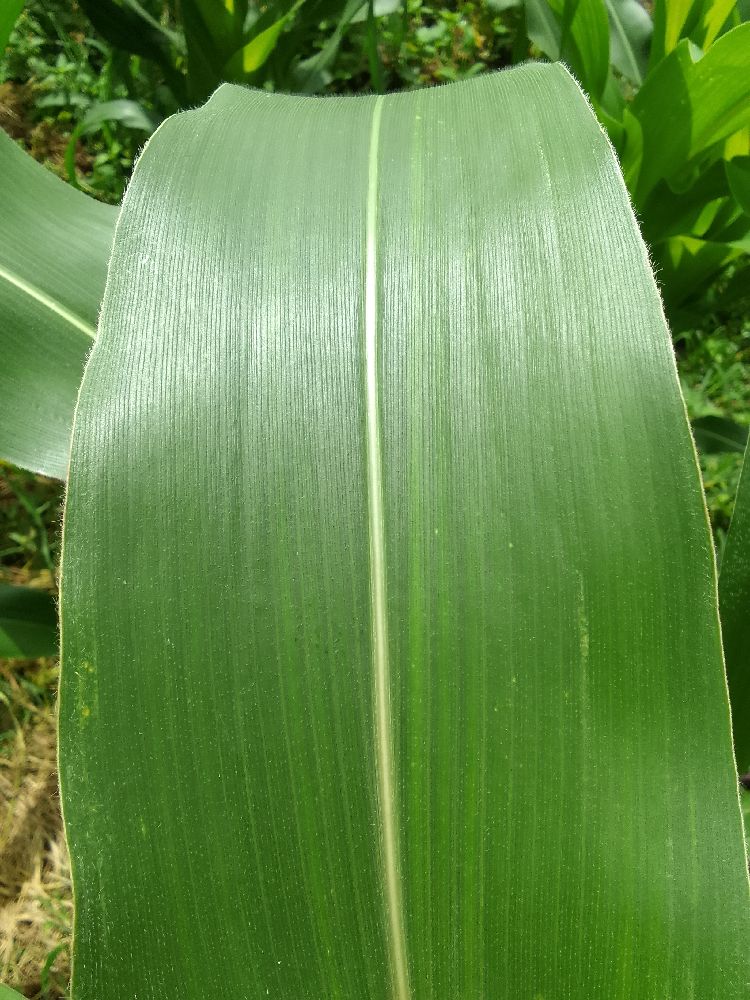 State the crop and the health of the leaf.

maize, healthy
